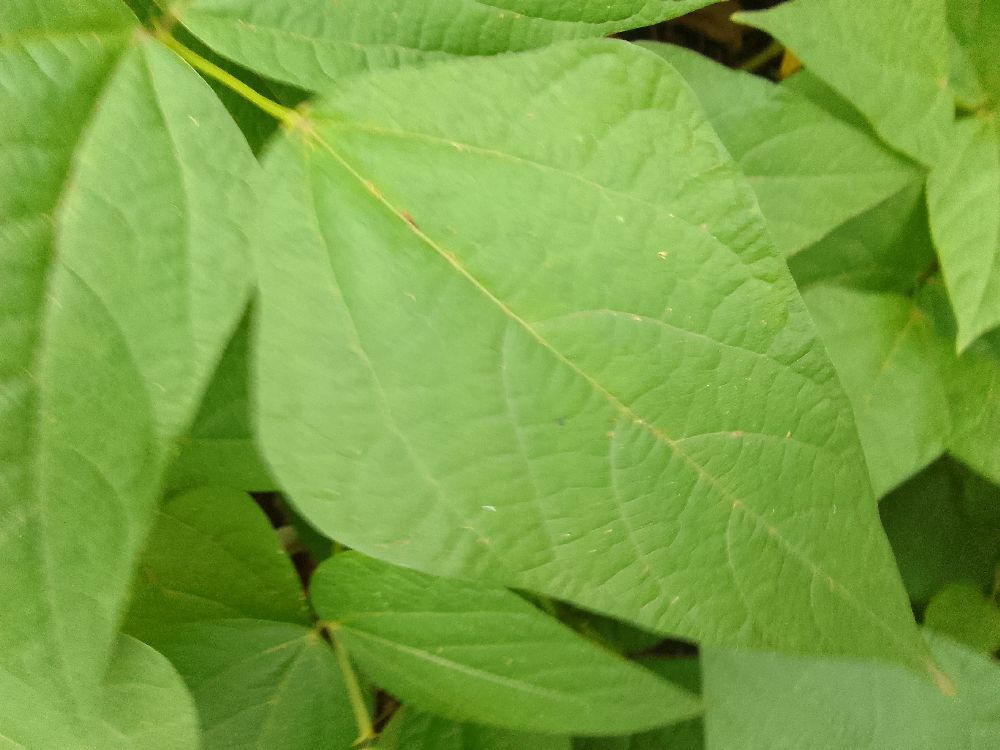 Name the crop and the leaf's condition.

common bean, healthy
